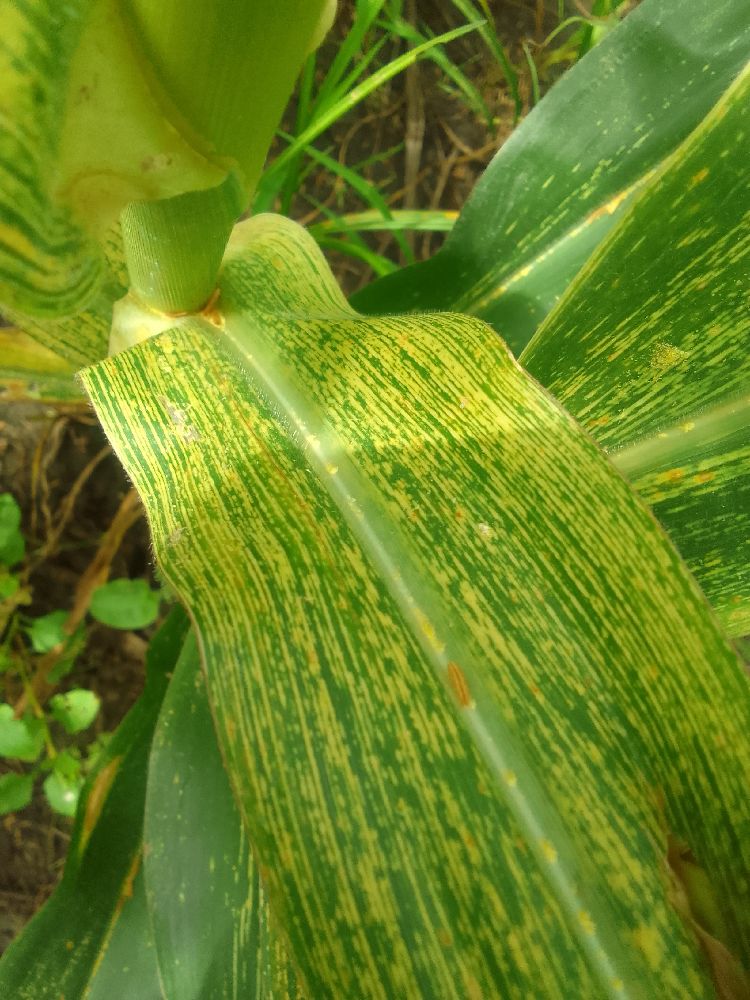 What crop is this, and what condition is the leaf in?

maize, maize streak virus
